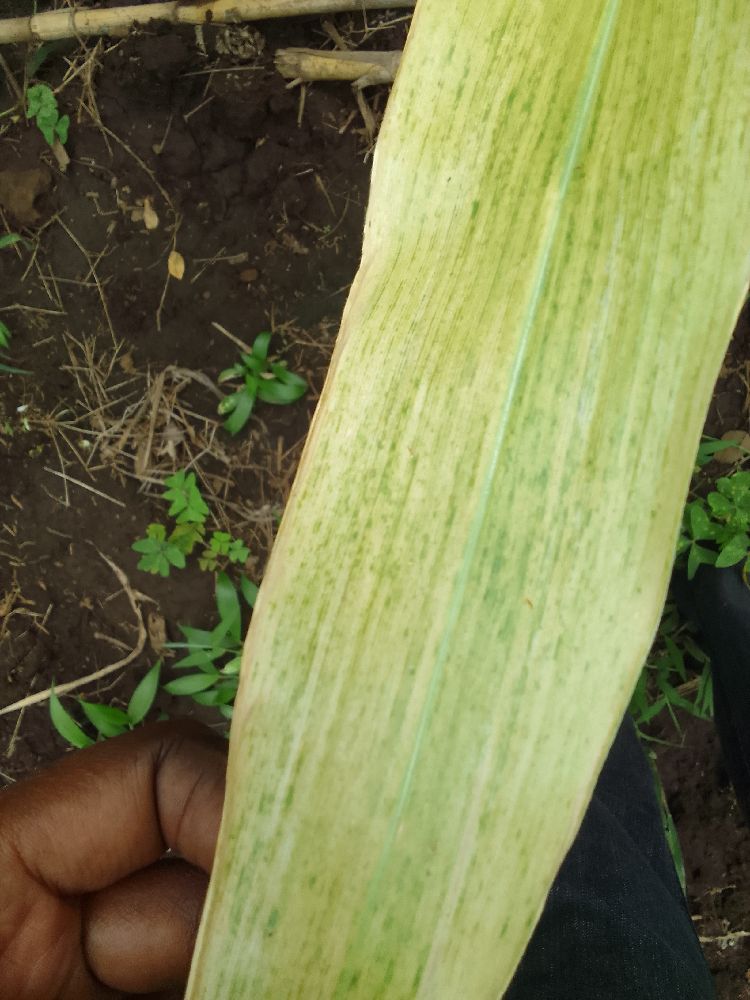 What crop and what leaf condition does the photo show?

maize, maize lethal necrosis
